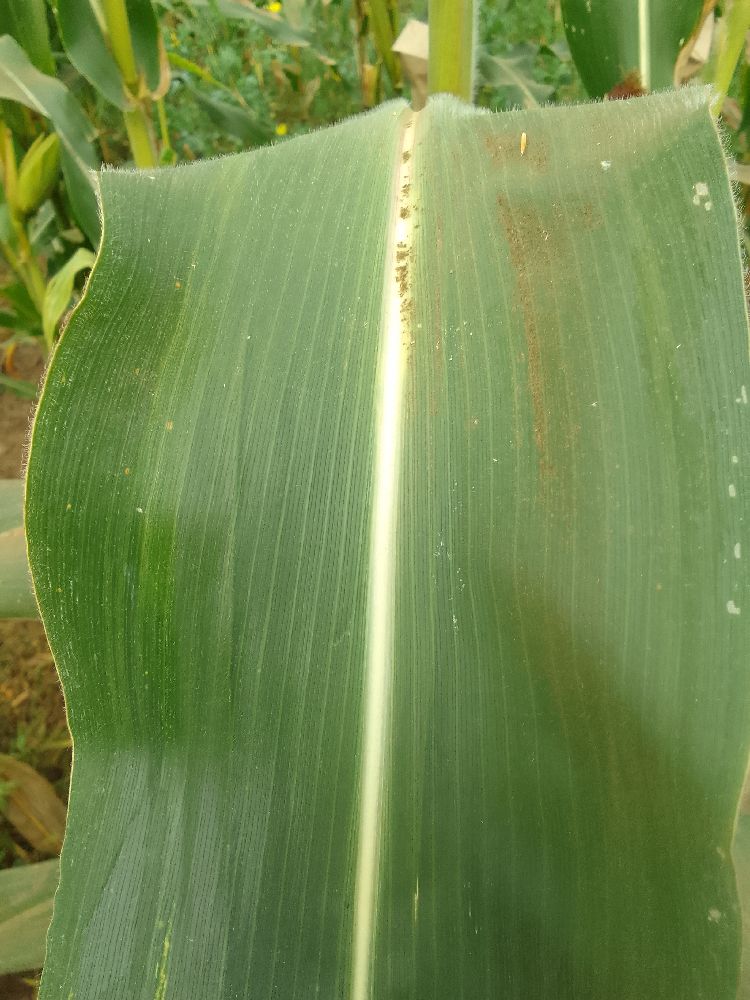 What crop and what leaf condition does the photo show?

maize, healthy
